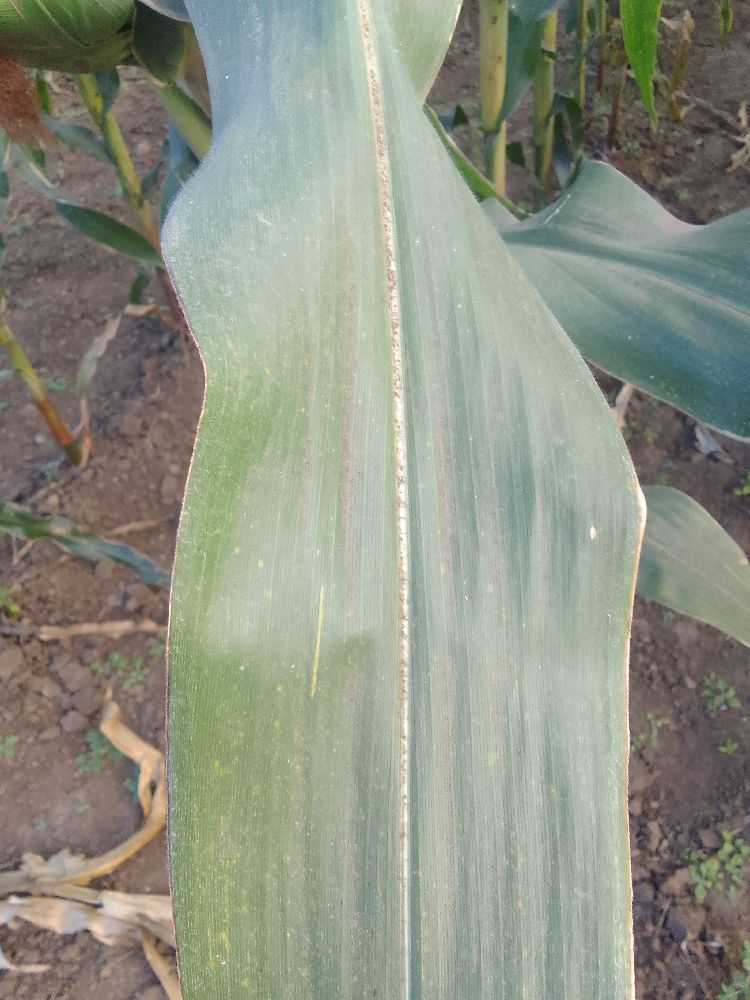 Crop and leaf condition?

maize, healthy
